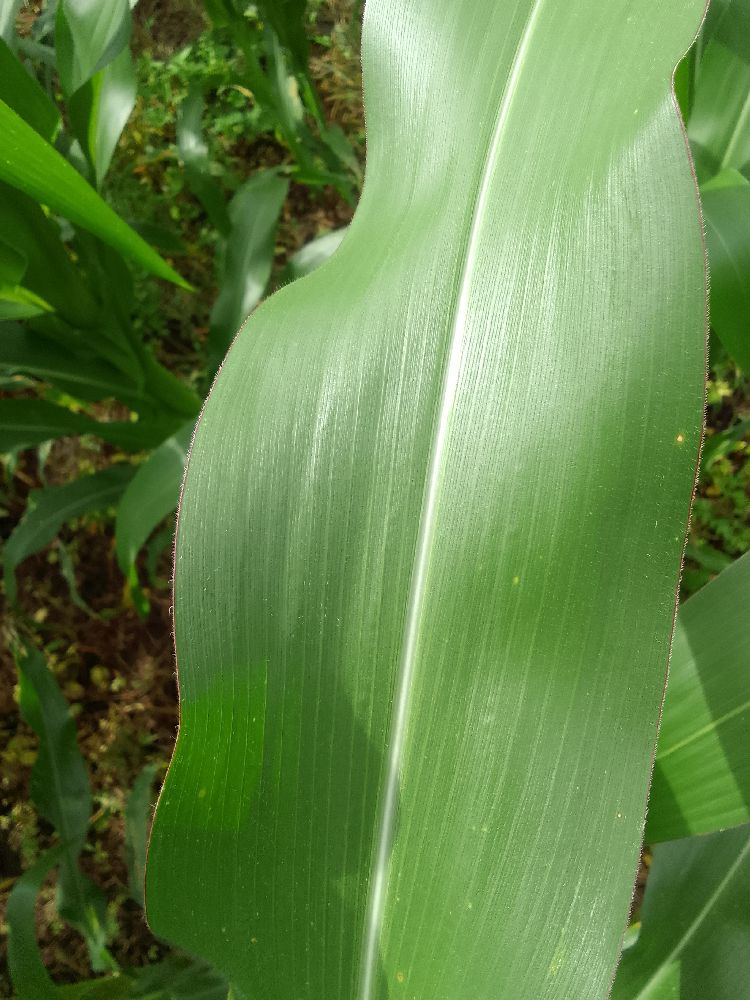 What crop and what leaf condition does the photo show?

maize, healthy
